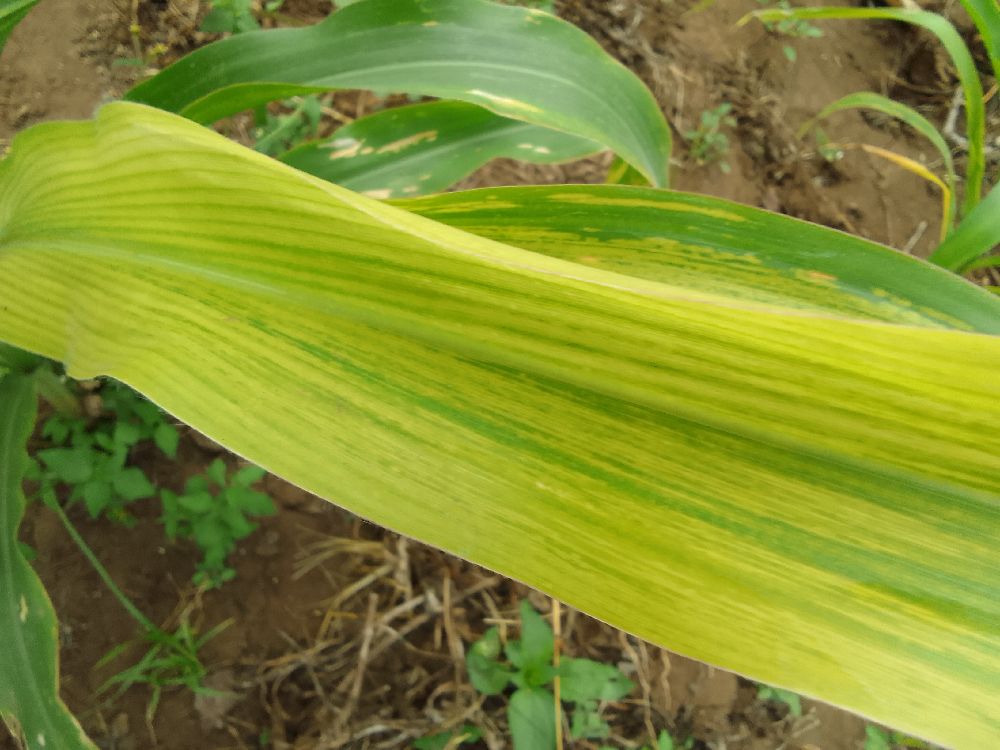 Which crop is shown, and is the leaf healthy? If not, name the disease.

maize, maize lethal necrosis
